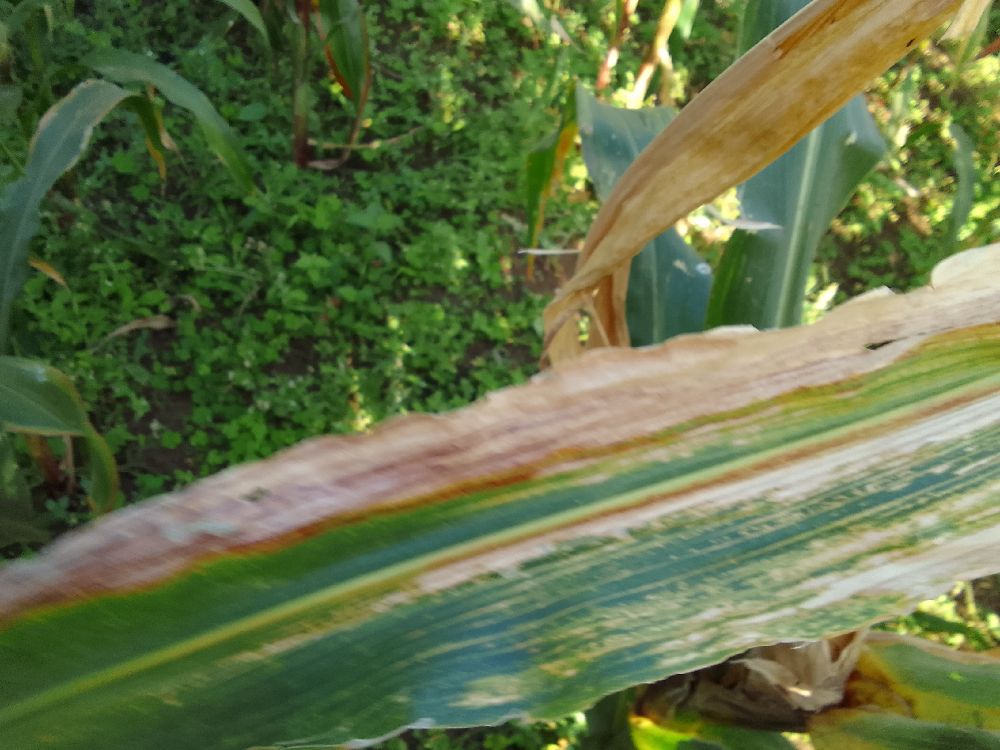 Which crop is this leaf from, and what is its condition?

maize, maize lethal necrosis
